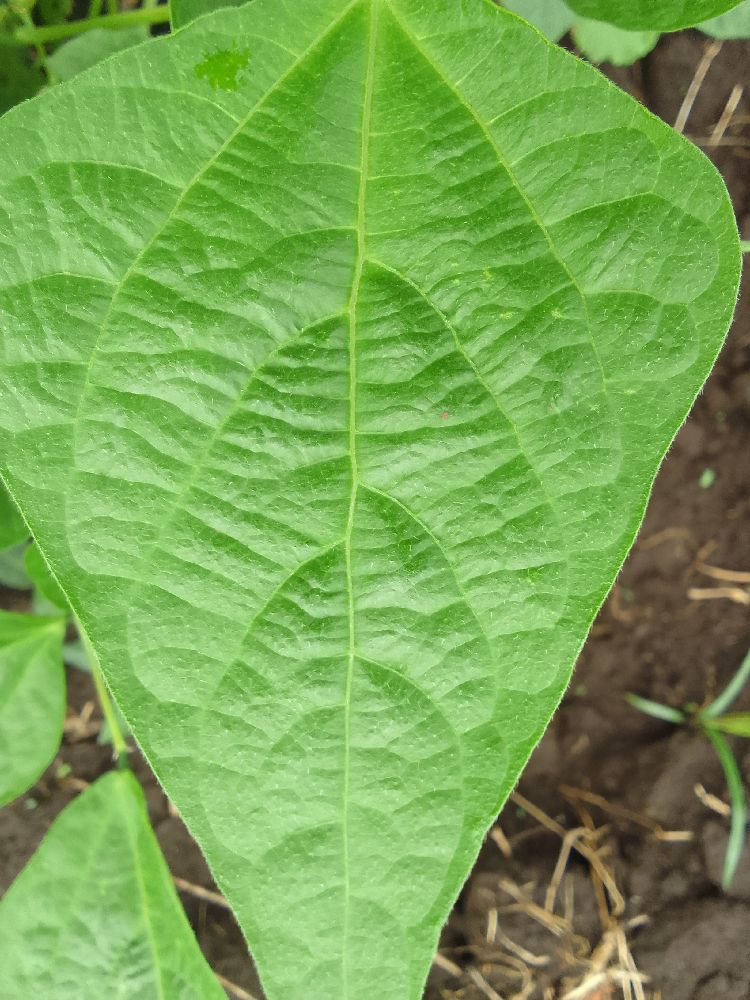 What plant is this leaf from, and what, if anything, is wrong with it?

common bean, healthy
